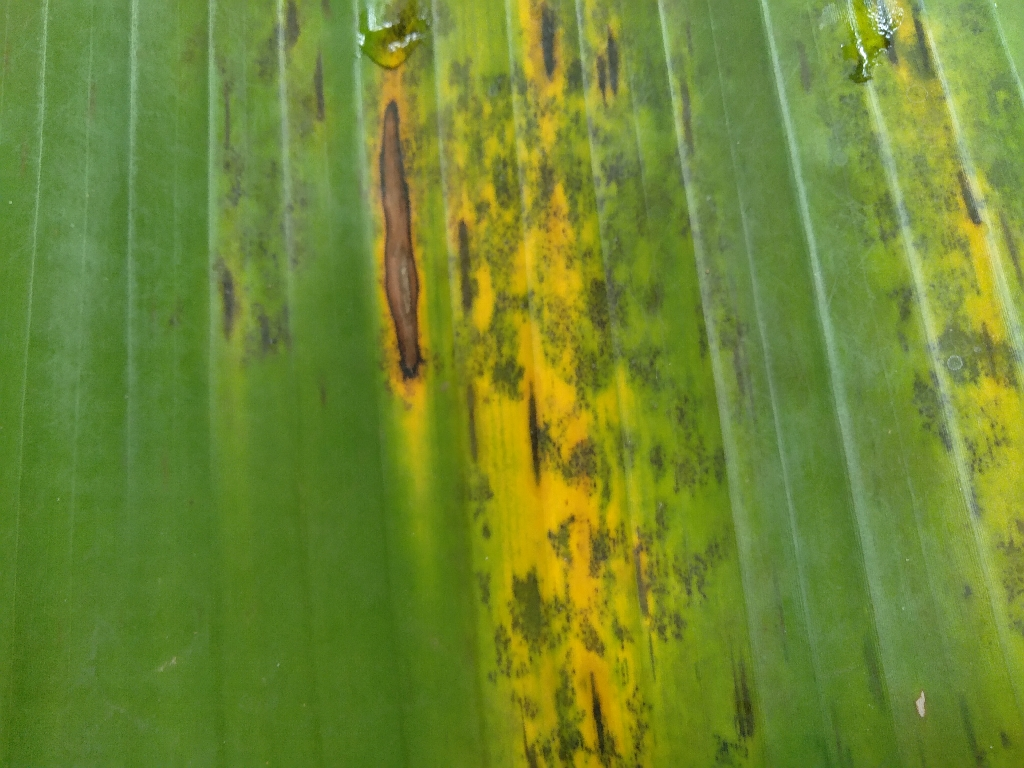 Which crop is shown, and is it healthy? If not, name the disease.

banana, black sigatoka
